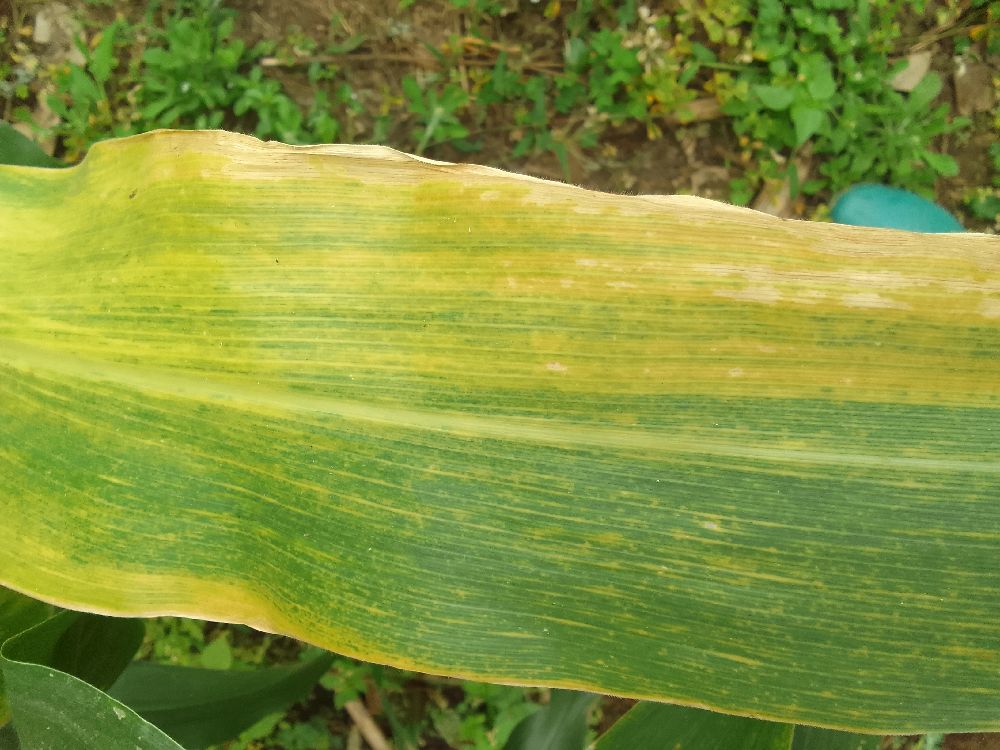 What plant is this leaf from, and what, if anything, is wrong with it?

maize, maize lethal necrosis
